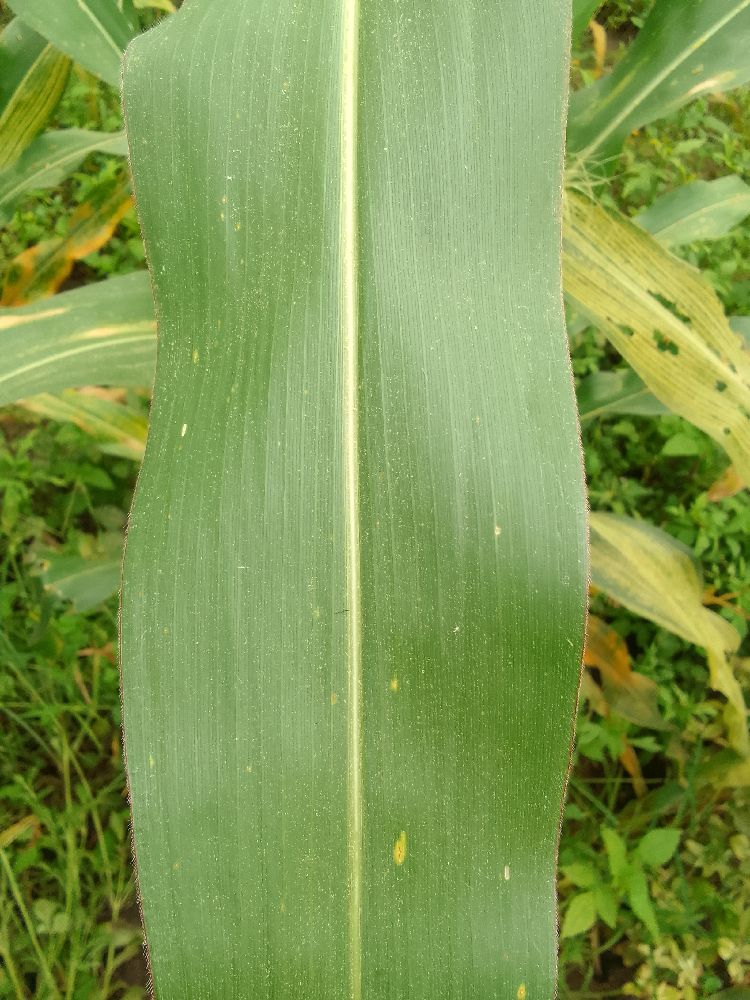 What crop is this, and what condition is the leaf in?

maize, healthy
